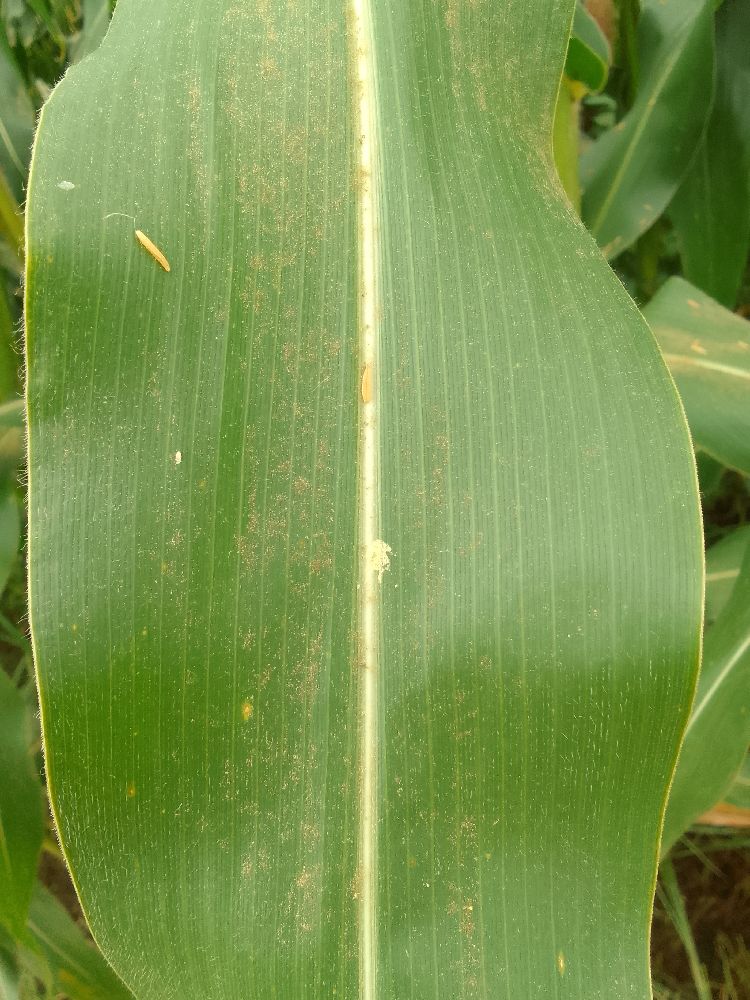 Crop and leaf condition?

maize, healthy
